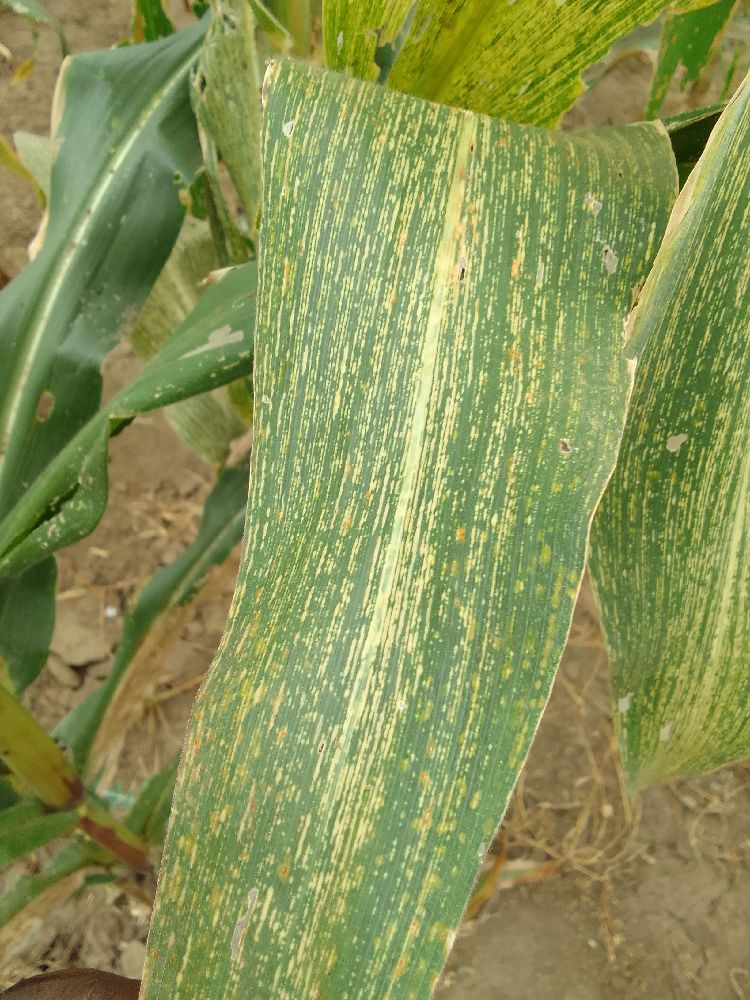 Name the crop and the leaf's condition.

maize, maize streak virus
